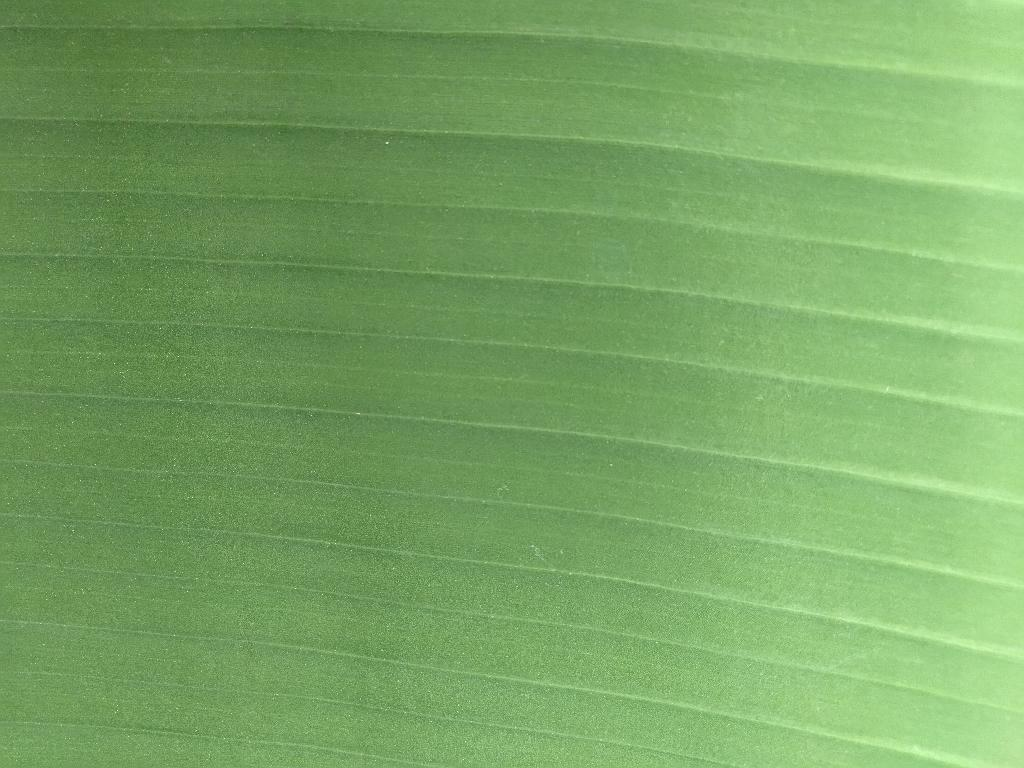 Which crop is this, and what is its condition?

banana, healthy
